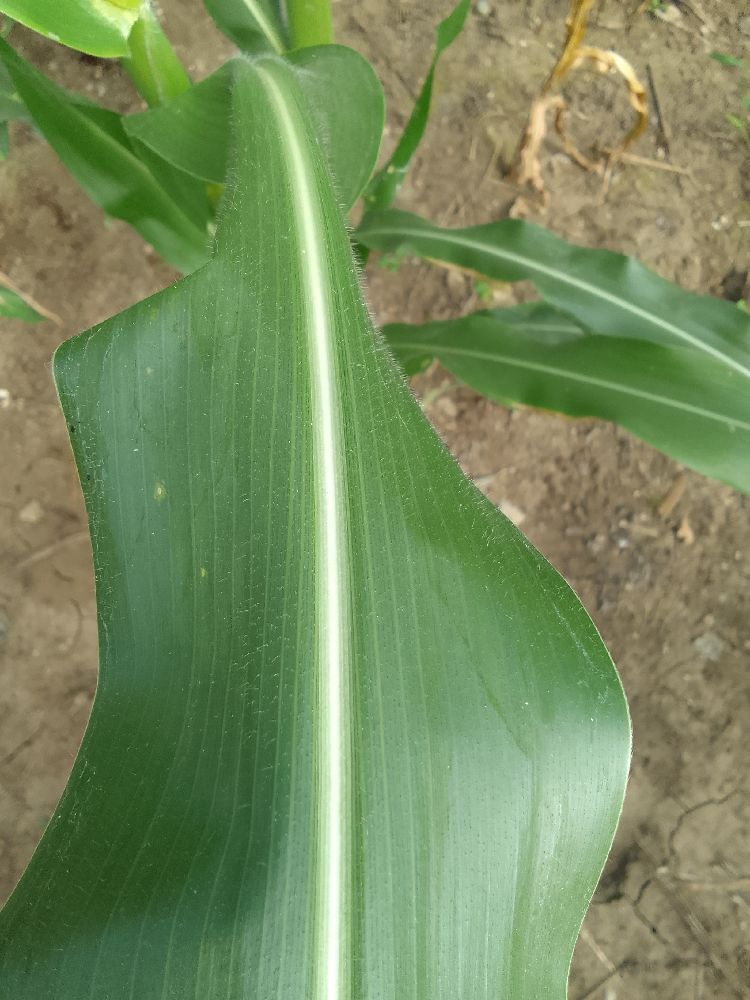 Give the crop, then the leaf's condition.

maize, healthy
